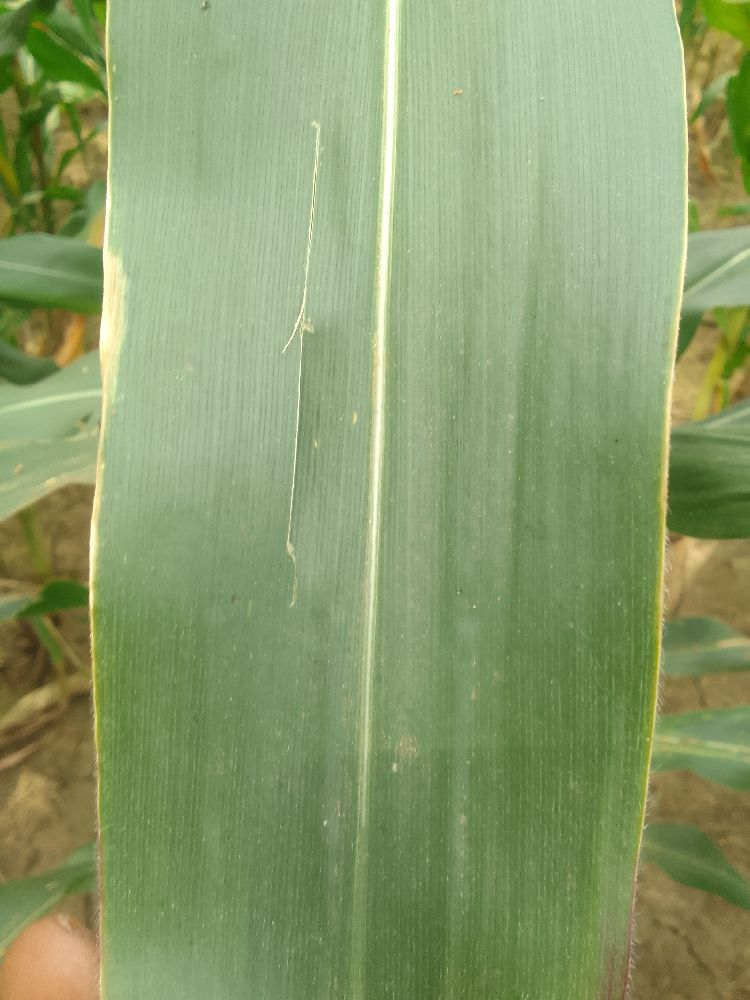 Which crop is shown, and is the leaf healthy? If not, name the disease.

maize, healthy
